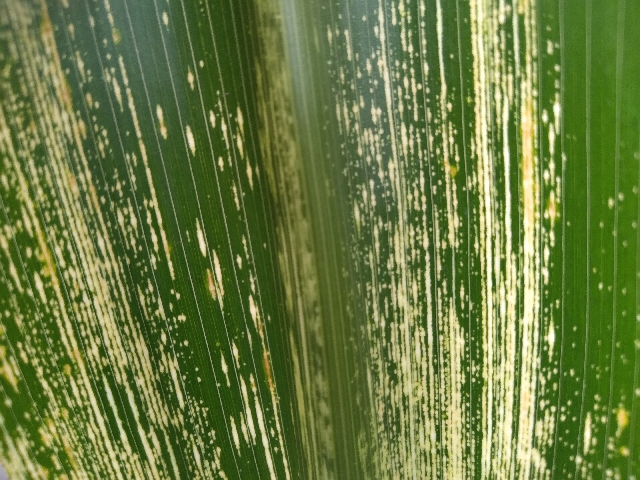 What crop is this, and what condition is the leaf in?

maize, maize streak virus
